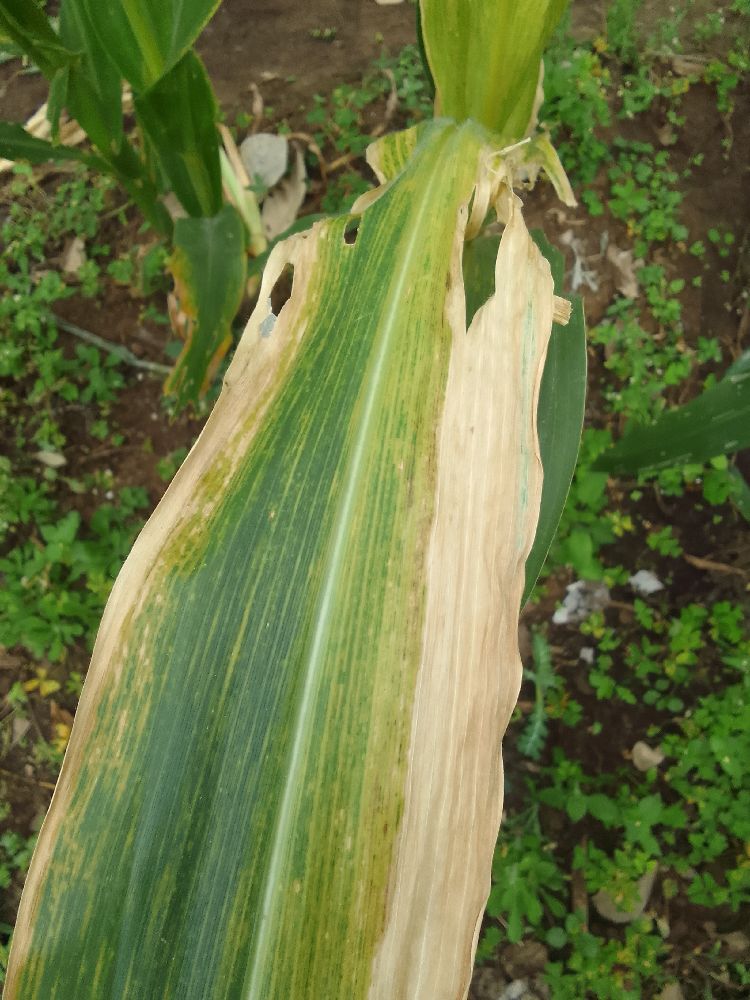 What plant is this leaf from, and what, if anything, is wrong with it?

maize, maize lethal necrosis
